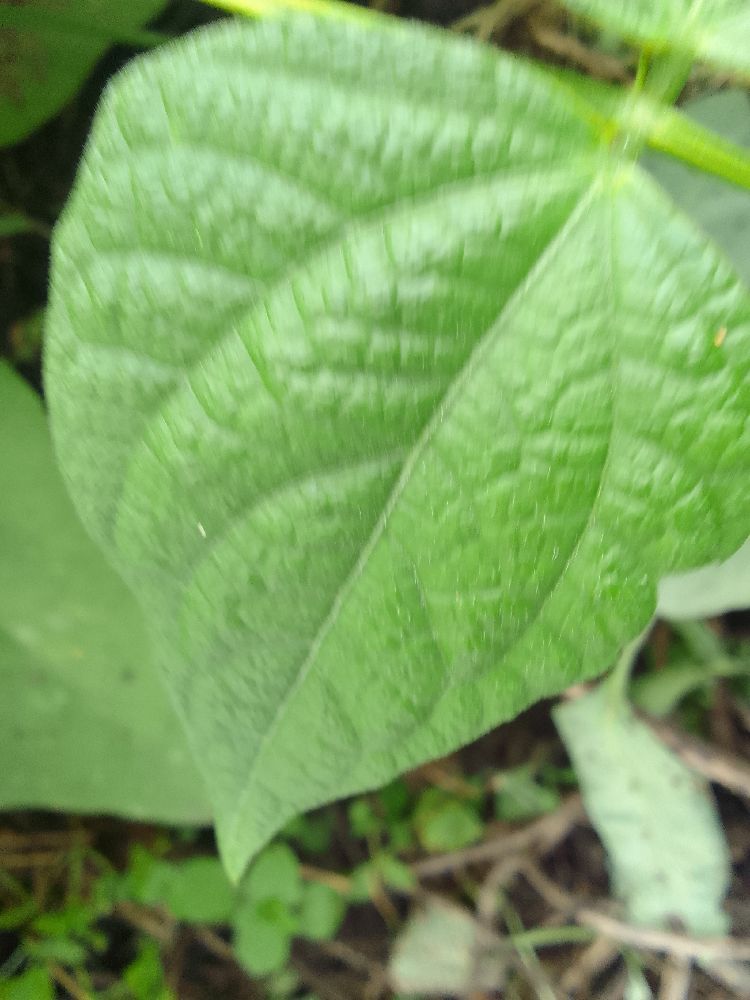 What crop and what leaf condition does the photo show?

common bean, healthy
